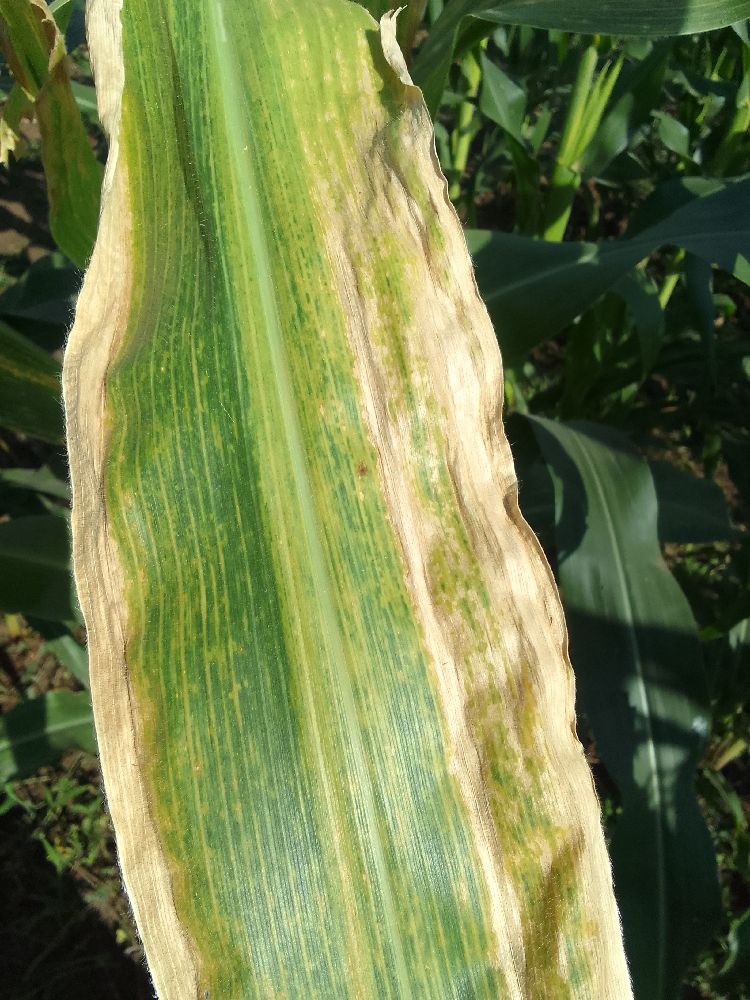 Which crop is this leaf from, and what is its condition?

maize, maize lethal necrosis
